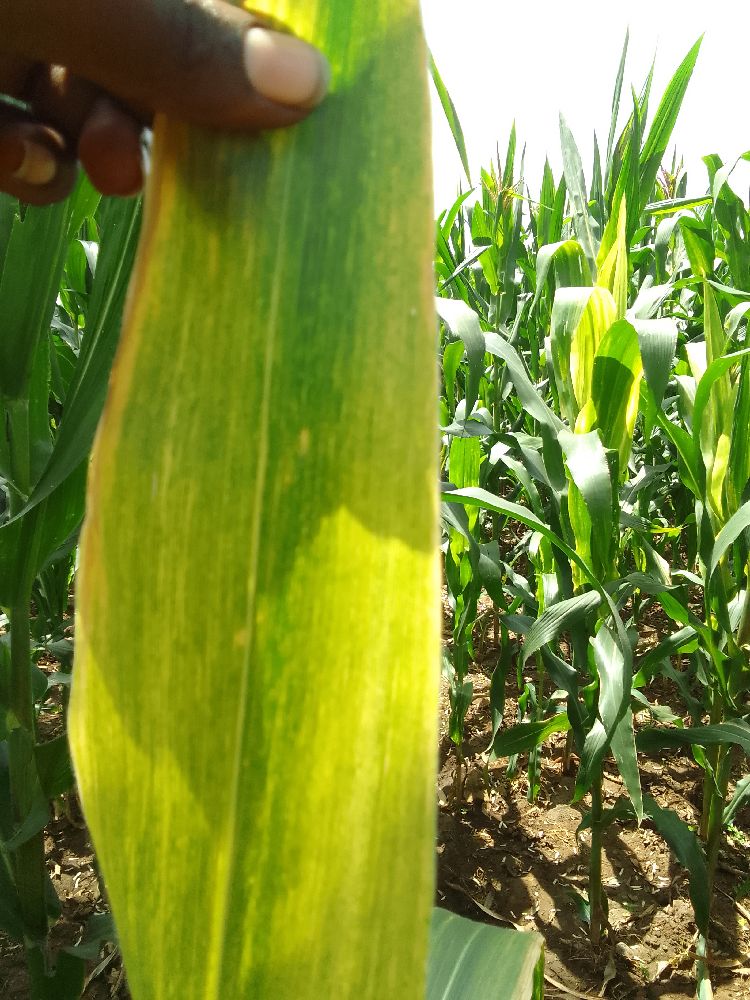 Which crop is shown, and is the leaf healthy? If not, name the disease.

maize, maize lethal necrosis
